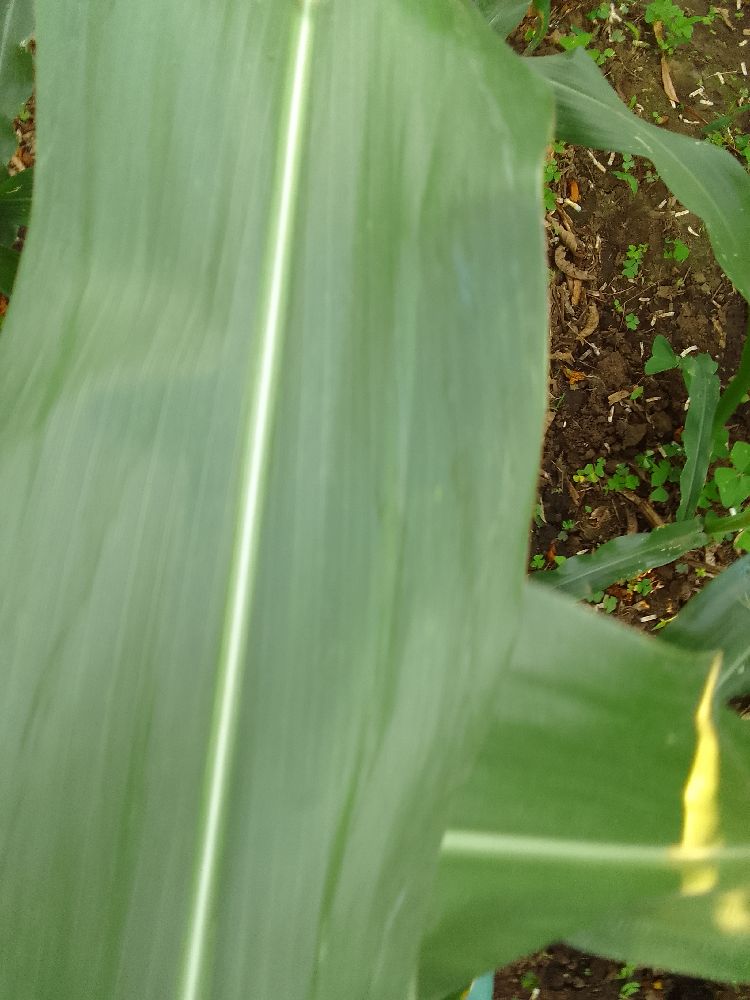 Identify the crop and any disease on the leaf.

maize, healthy
